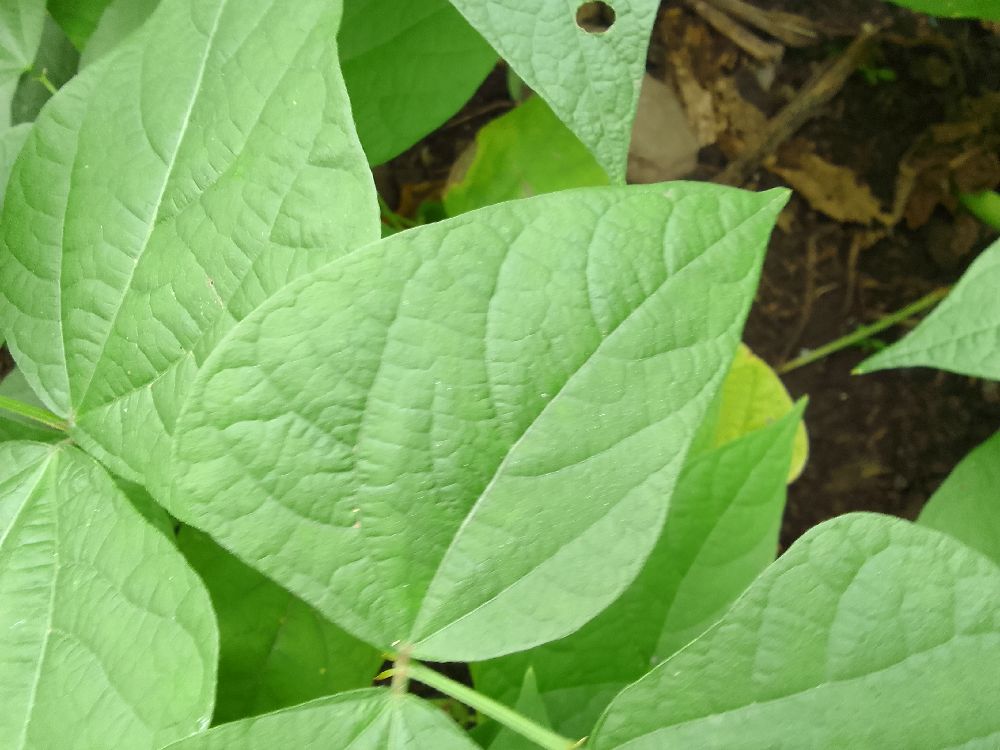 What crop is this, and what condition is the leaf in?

common bean, healthy
